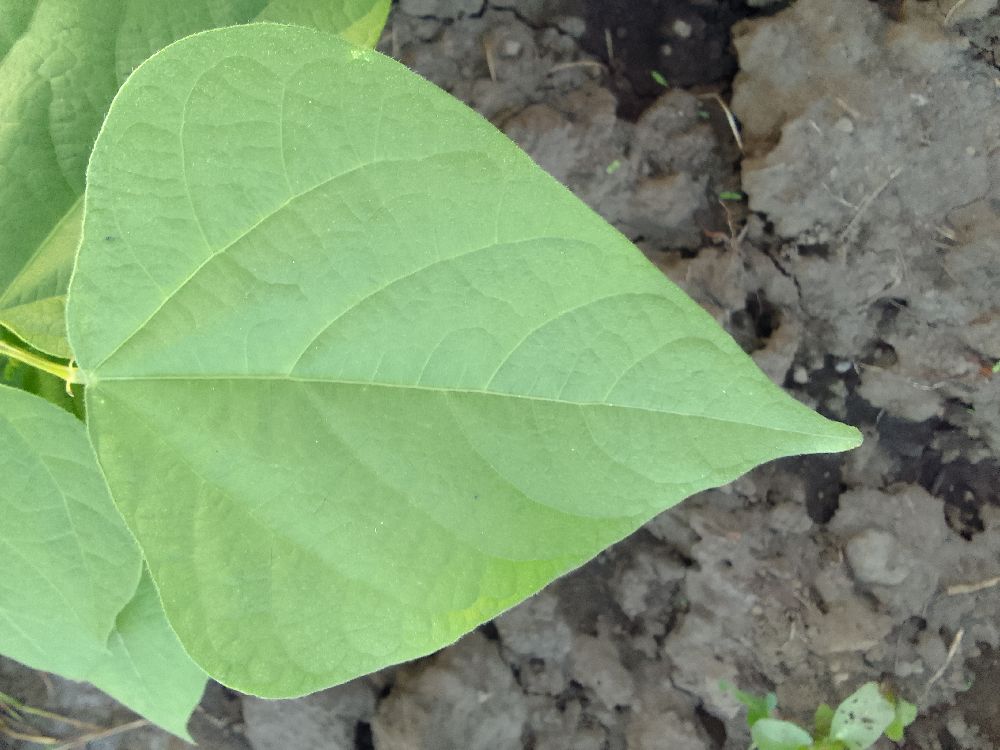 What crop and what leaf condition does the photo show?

common bean, healthy
